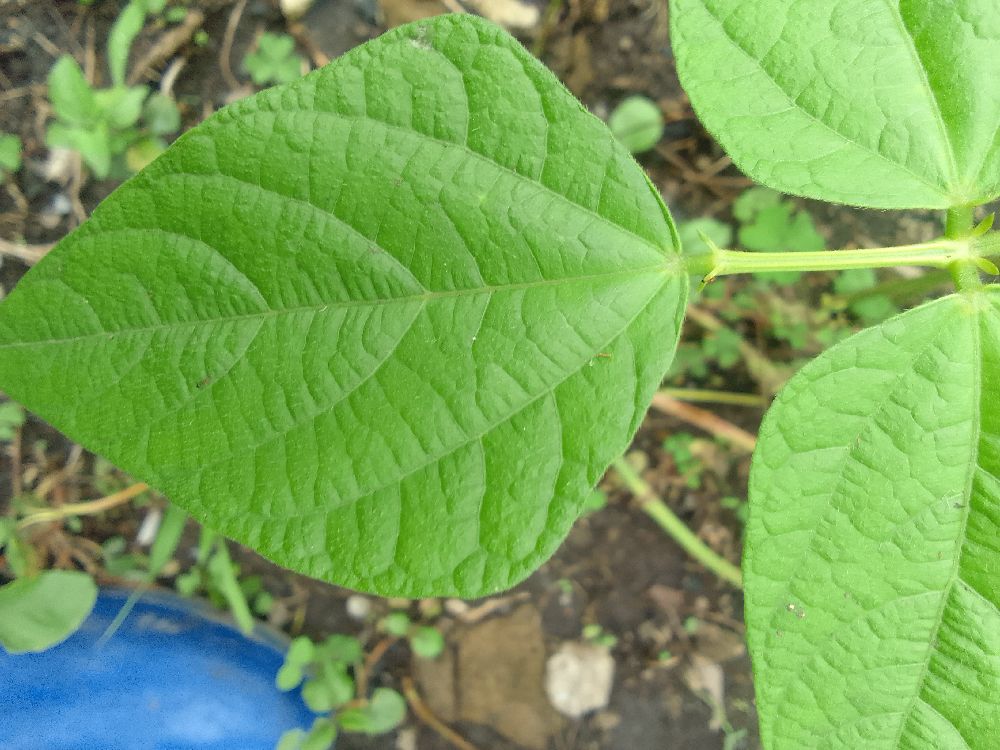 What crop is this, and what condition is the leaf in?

common bean, healthy
